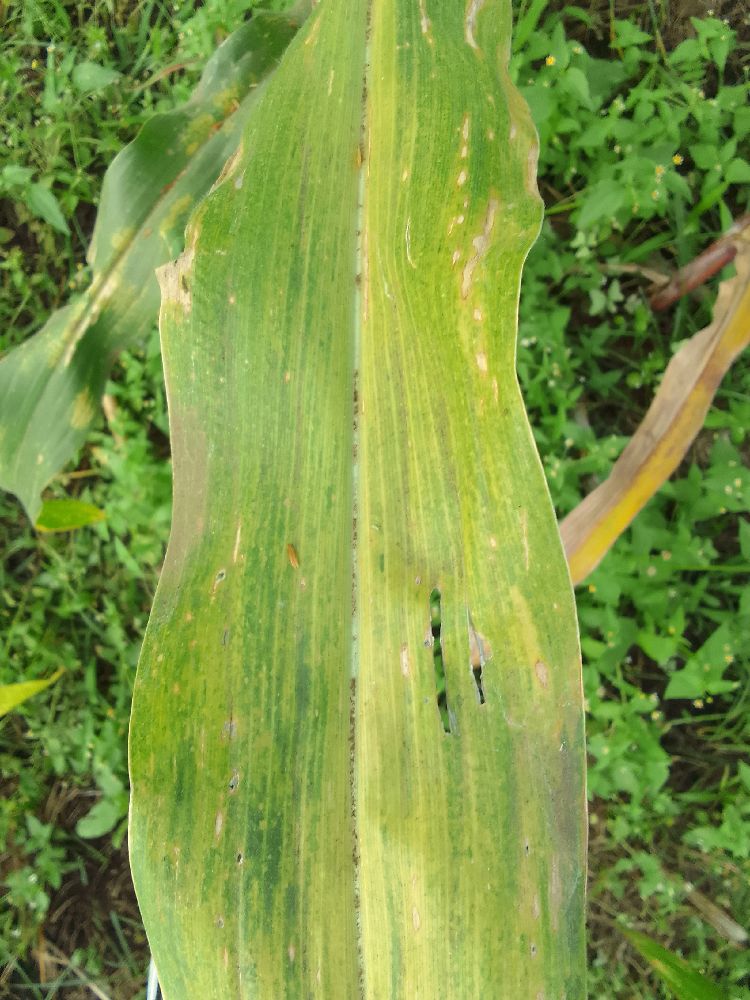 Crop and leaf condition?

maize, maize lethal necrosis
